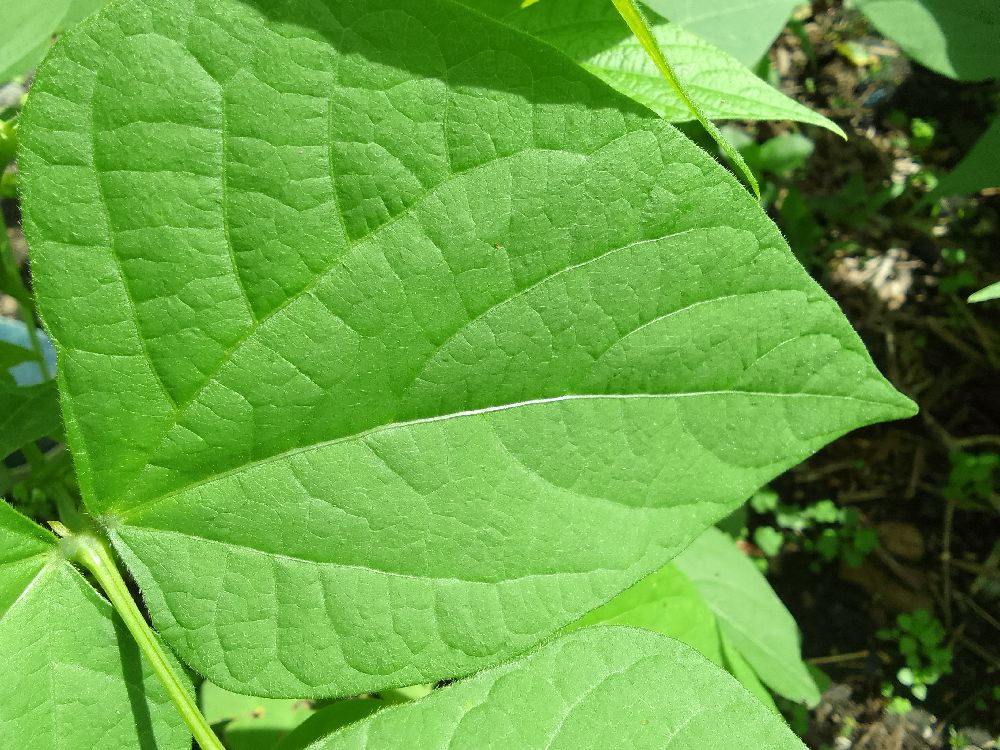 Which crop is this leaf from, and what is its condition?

common bean, healthy
